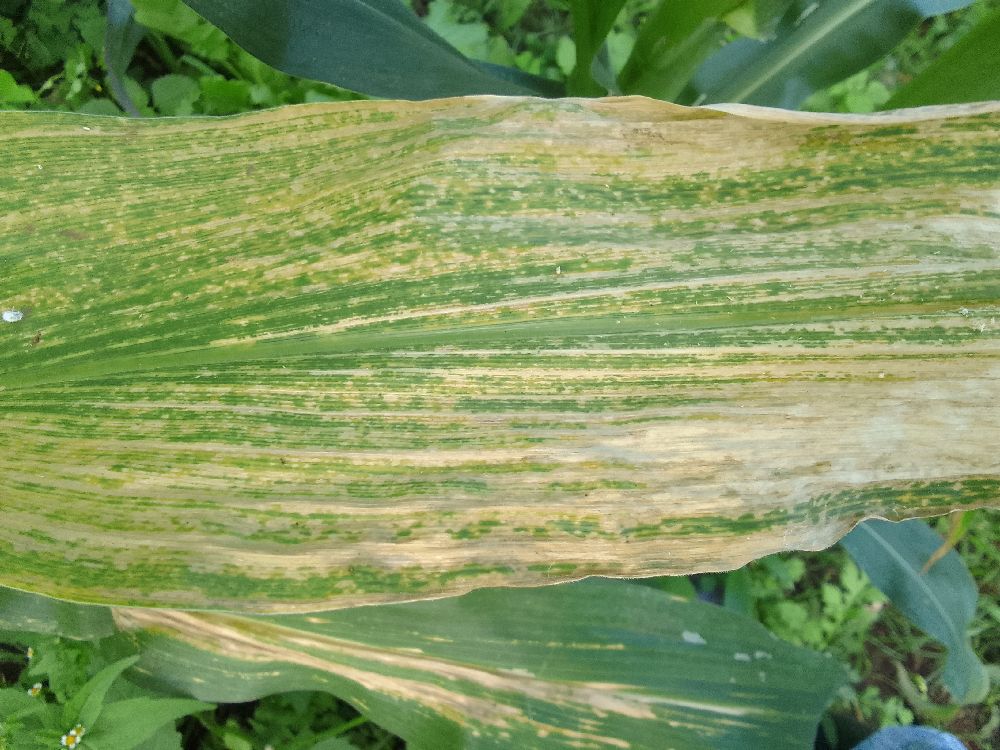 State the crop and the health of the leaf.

maize, maize lethal necrosis
